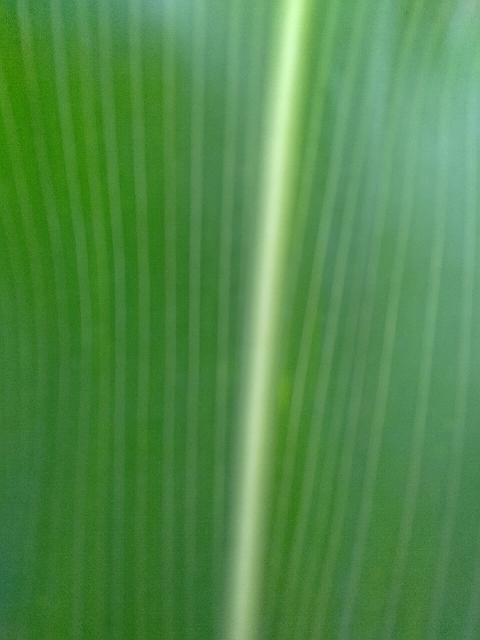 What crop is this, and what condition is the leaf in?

maize, healthy
